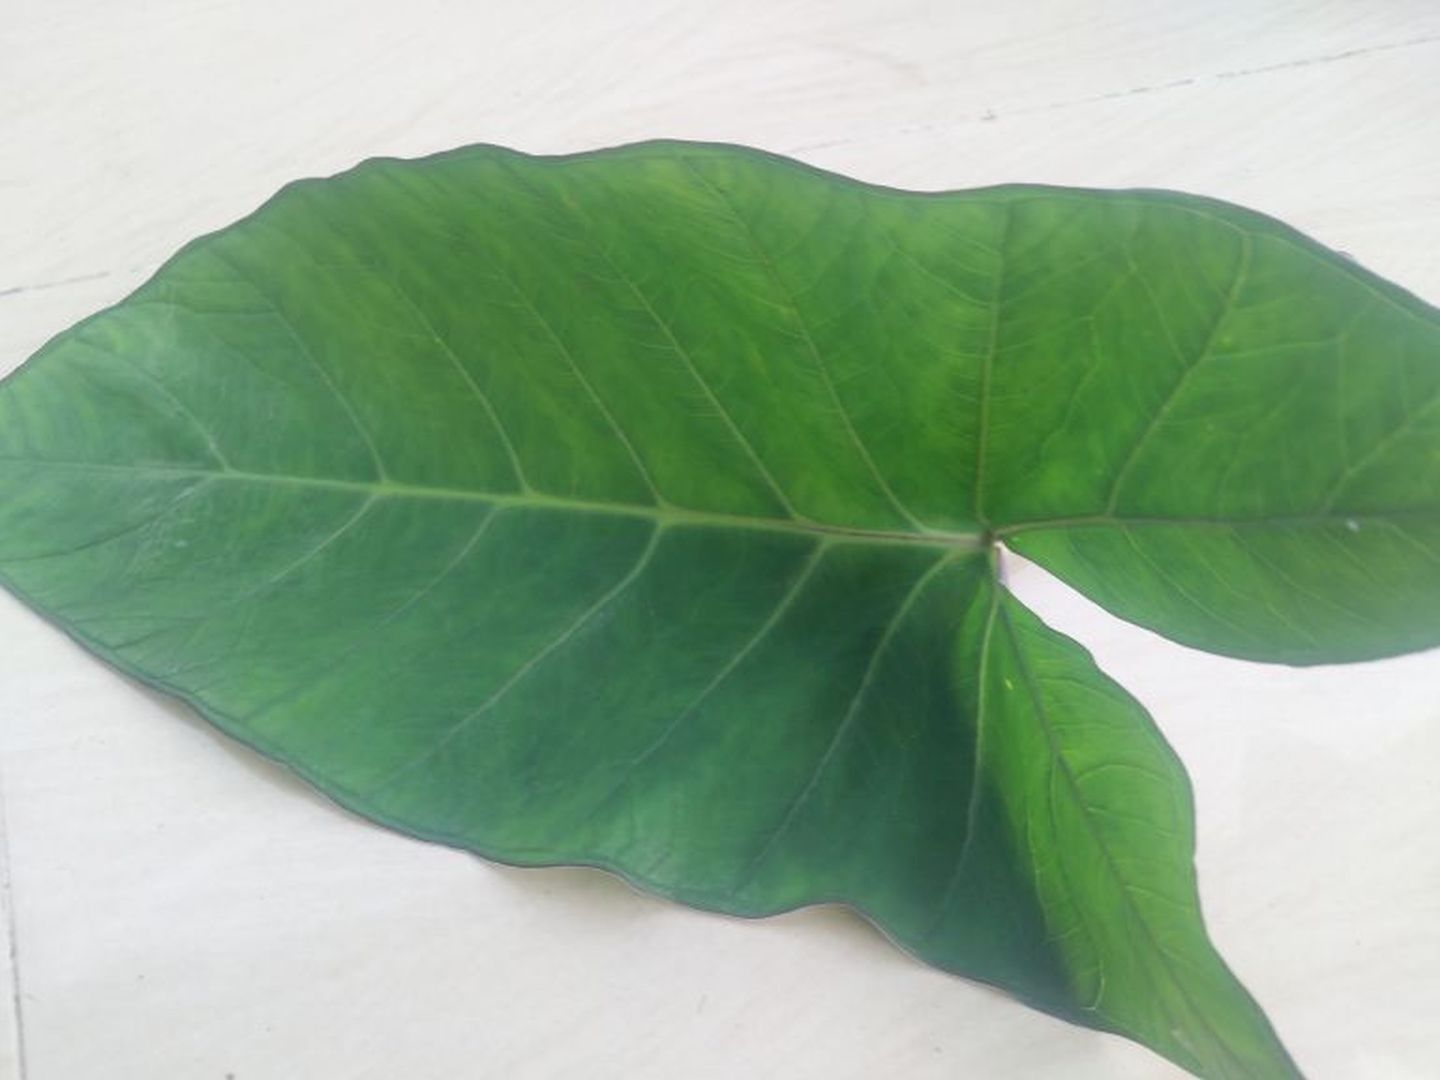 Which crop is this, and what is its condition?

taro, healthy
